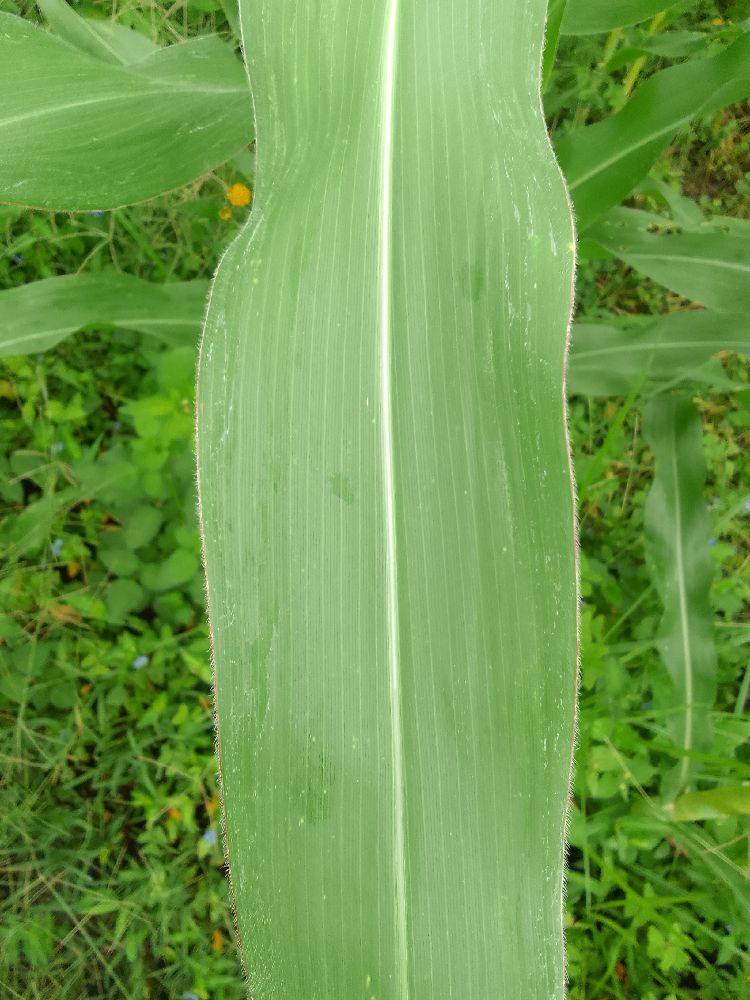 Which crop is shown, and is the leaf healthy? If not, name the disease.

maize, healthy
